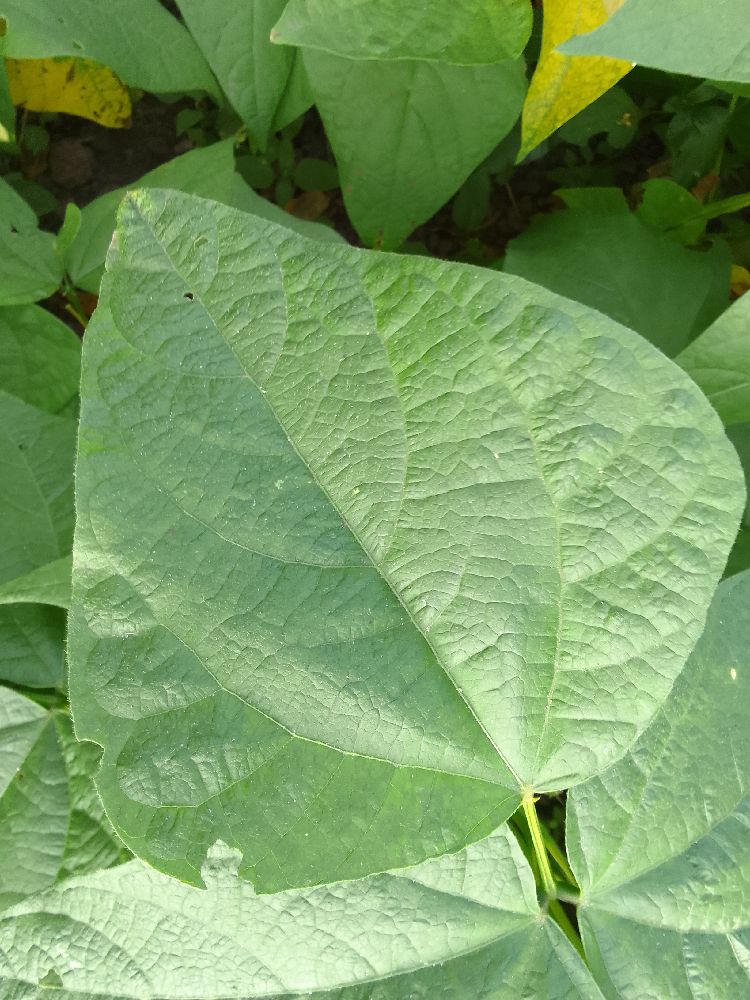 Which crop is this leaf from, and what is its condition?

common bean, healthy
